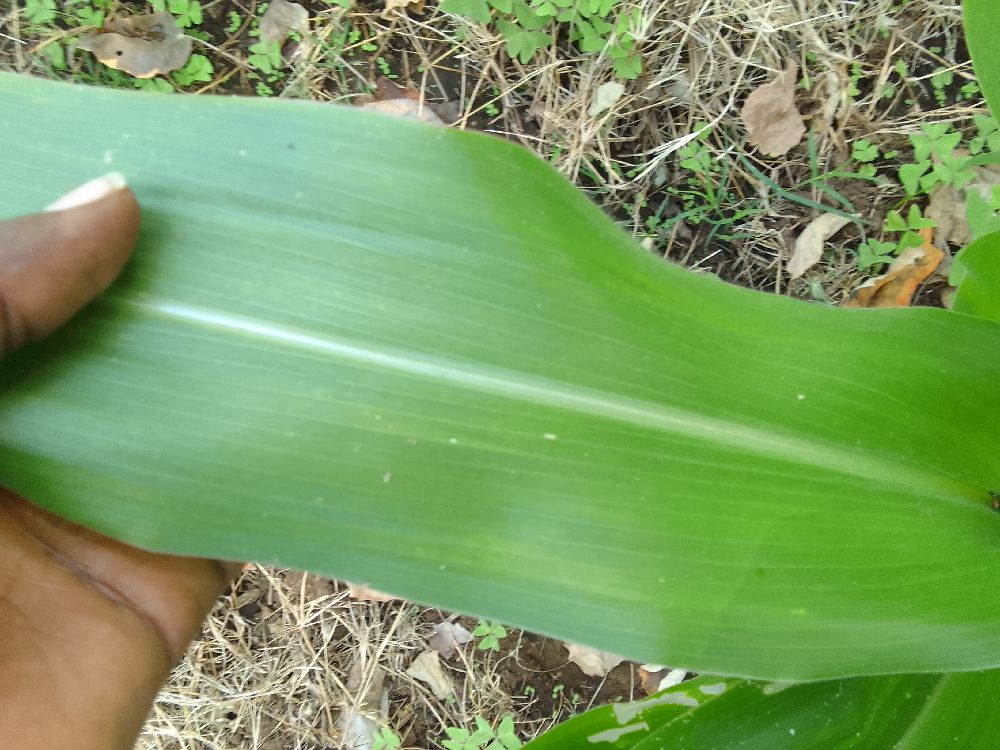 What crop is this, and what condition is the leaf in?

maize, healthy
